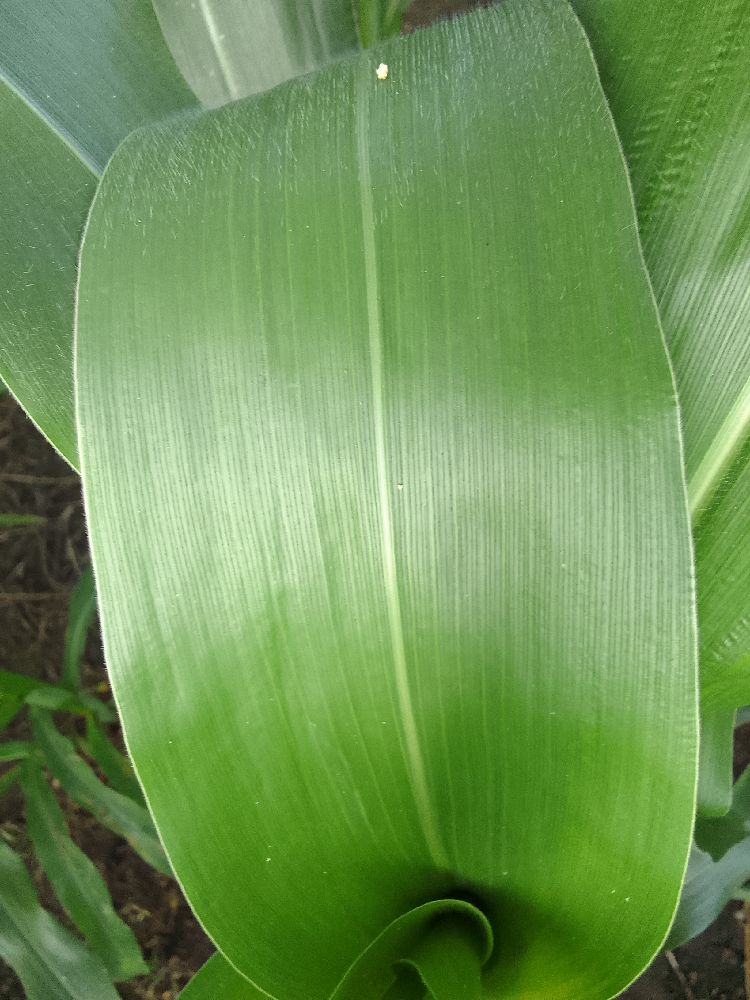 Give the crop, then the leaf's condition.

maize, healthy
